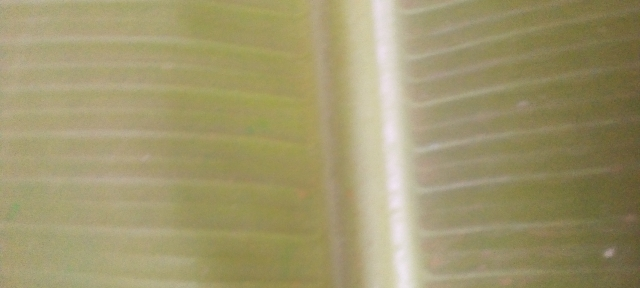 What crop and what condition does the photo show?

banana, healthy
